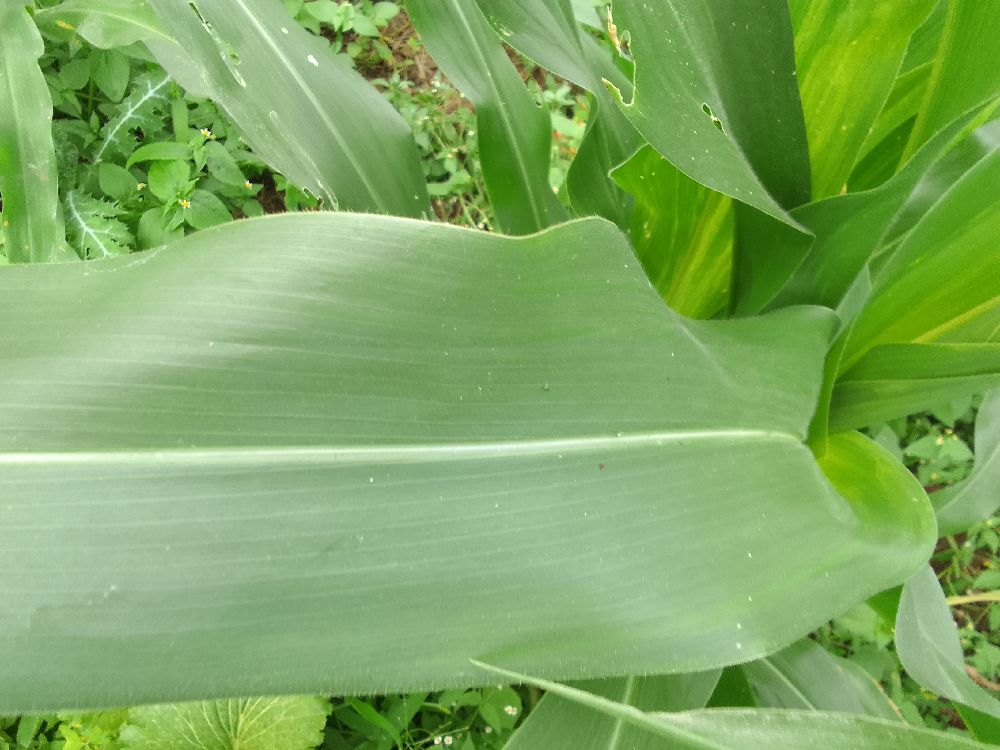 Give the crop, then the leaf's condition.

maize, healthy
